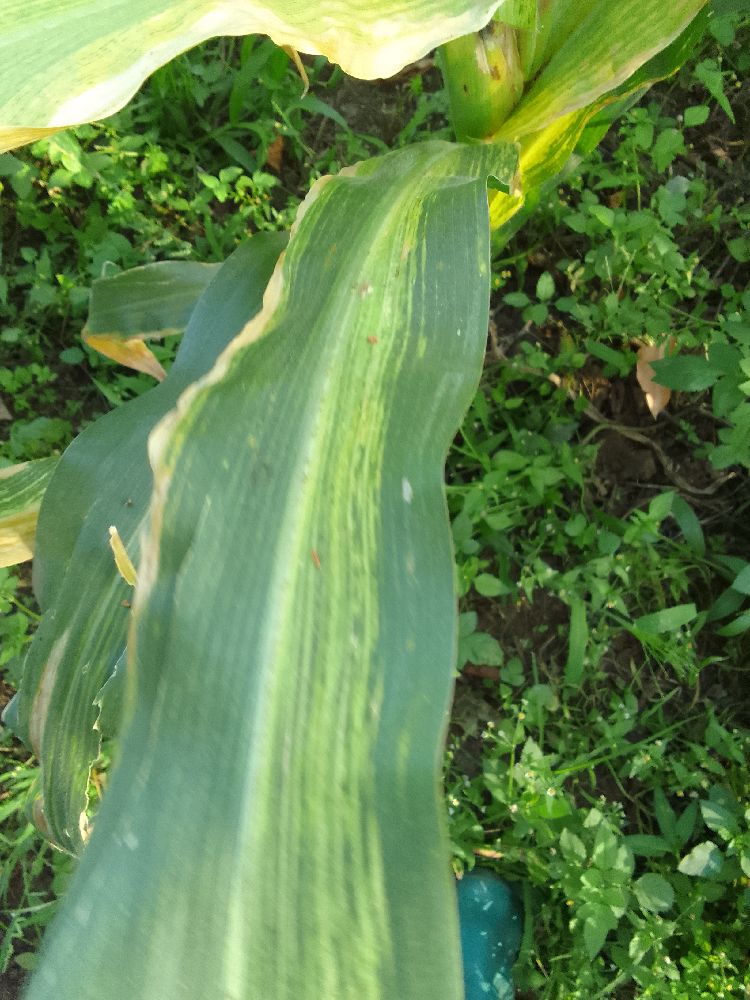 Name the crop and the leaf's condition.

maize, maize lethal necrosis
